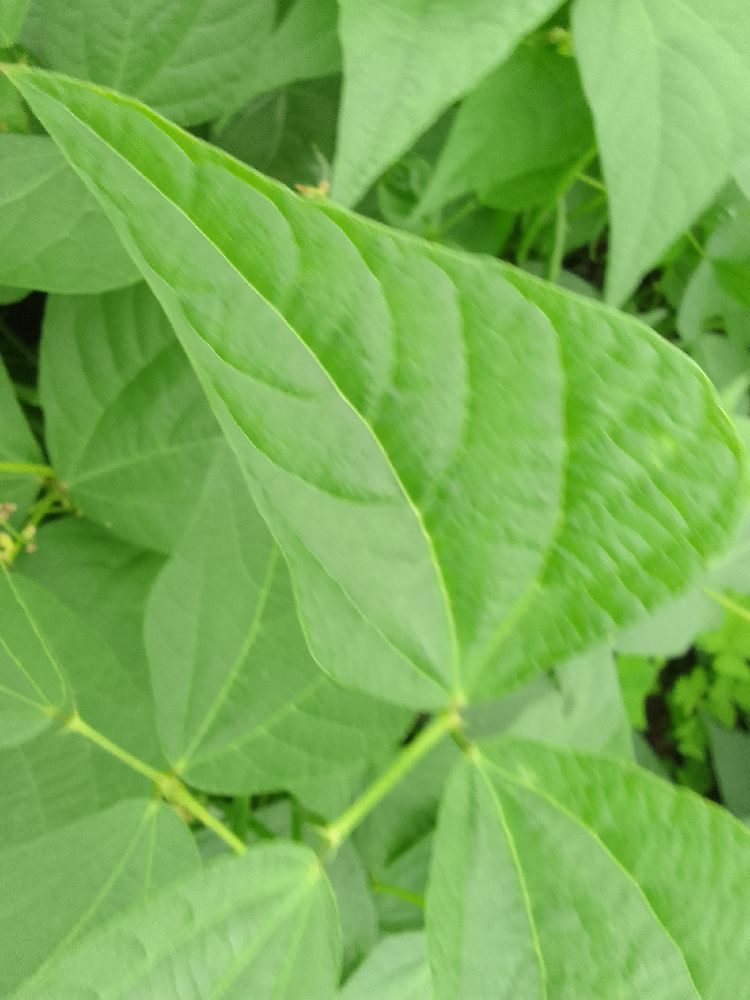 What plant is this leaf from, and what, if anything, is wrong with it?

common bean, healthy
